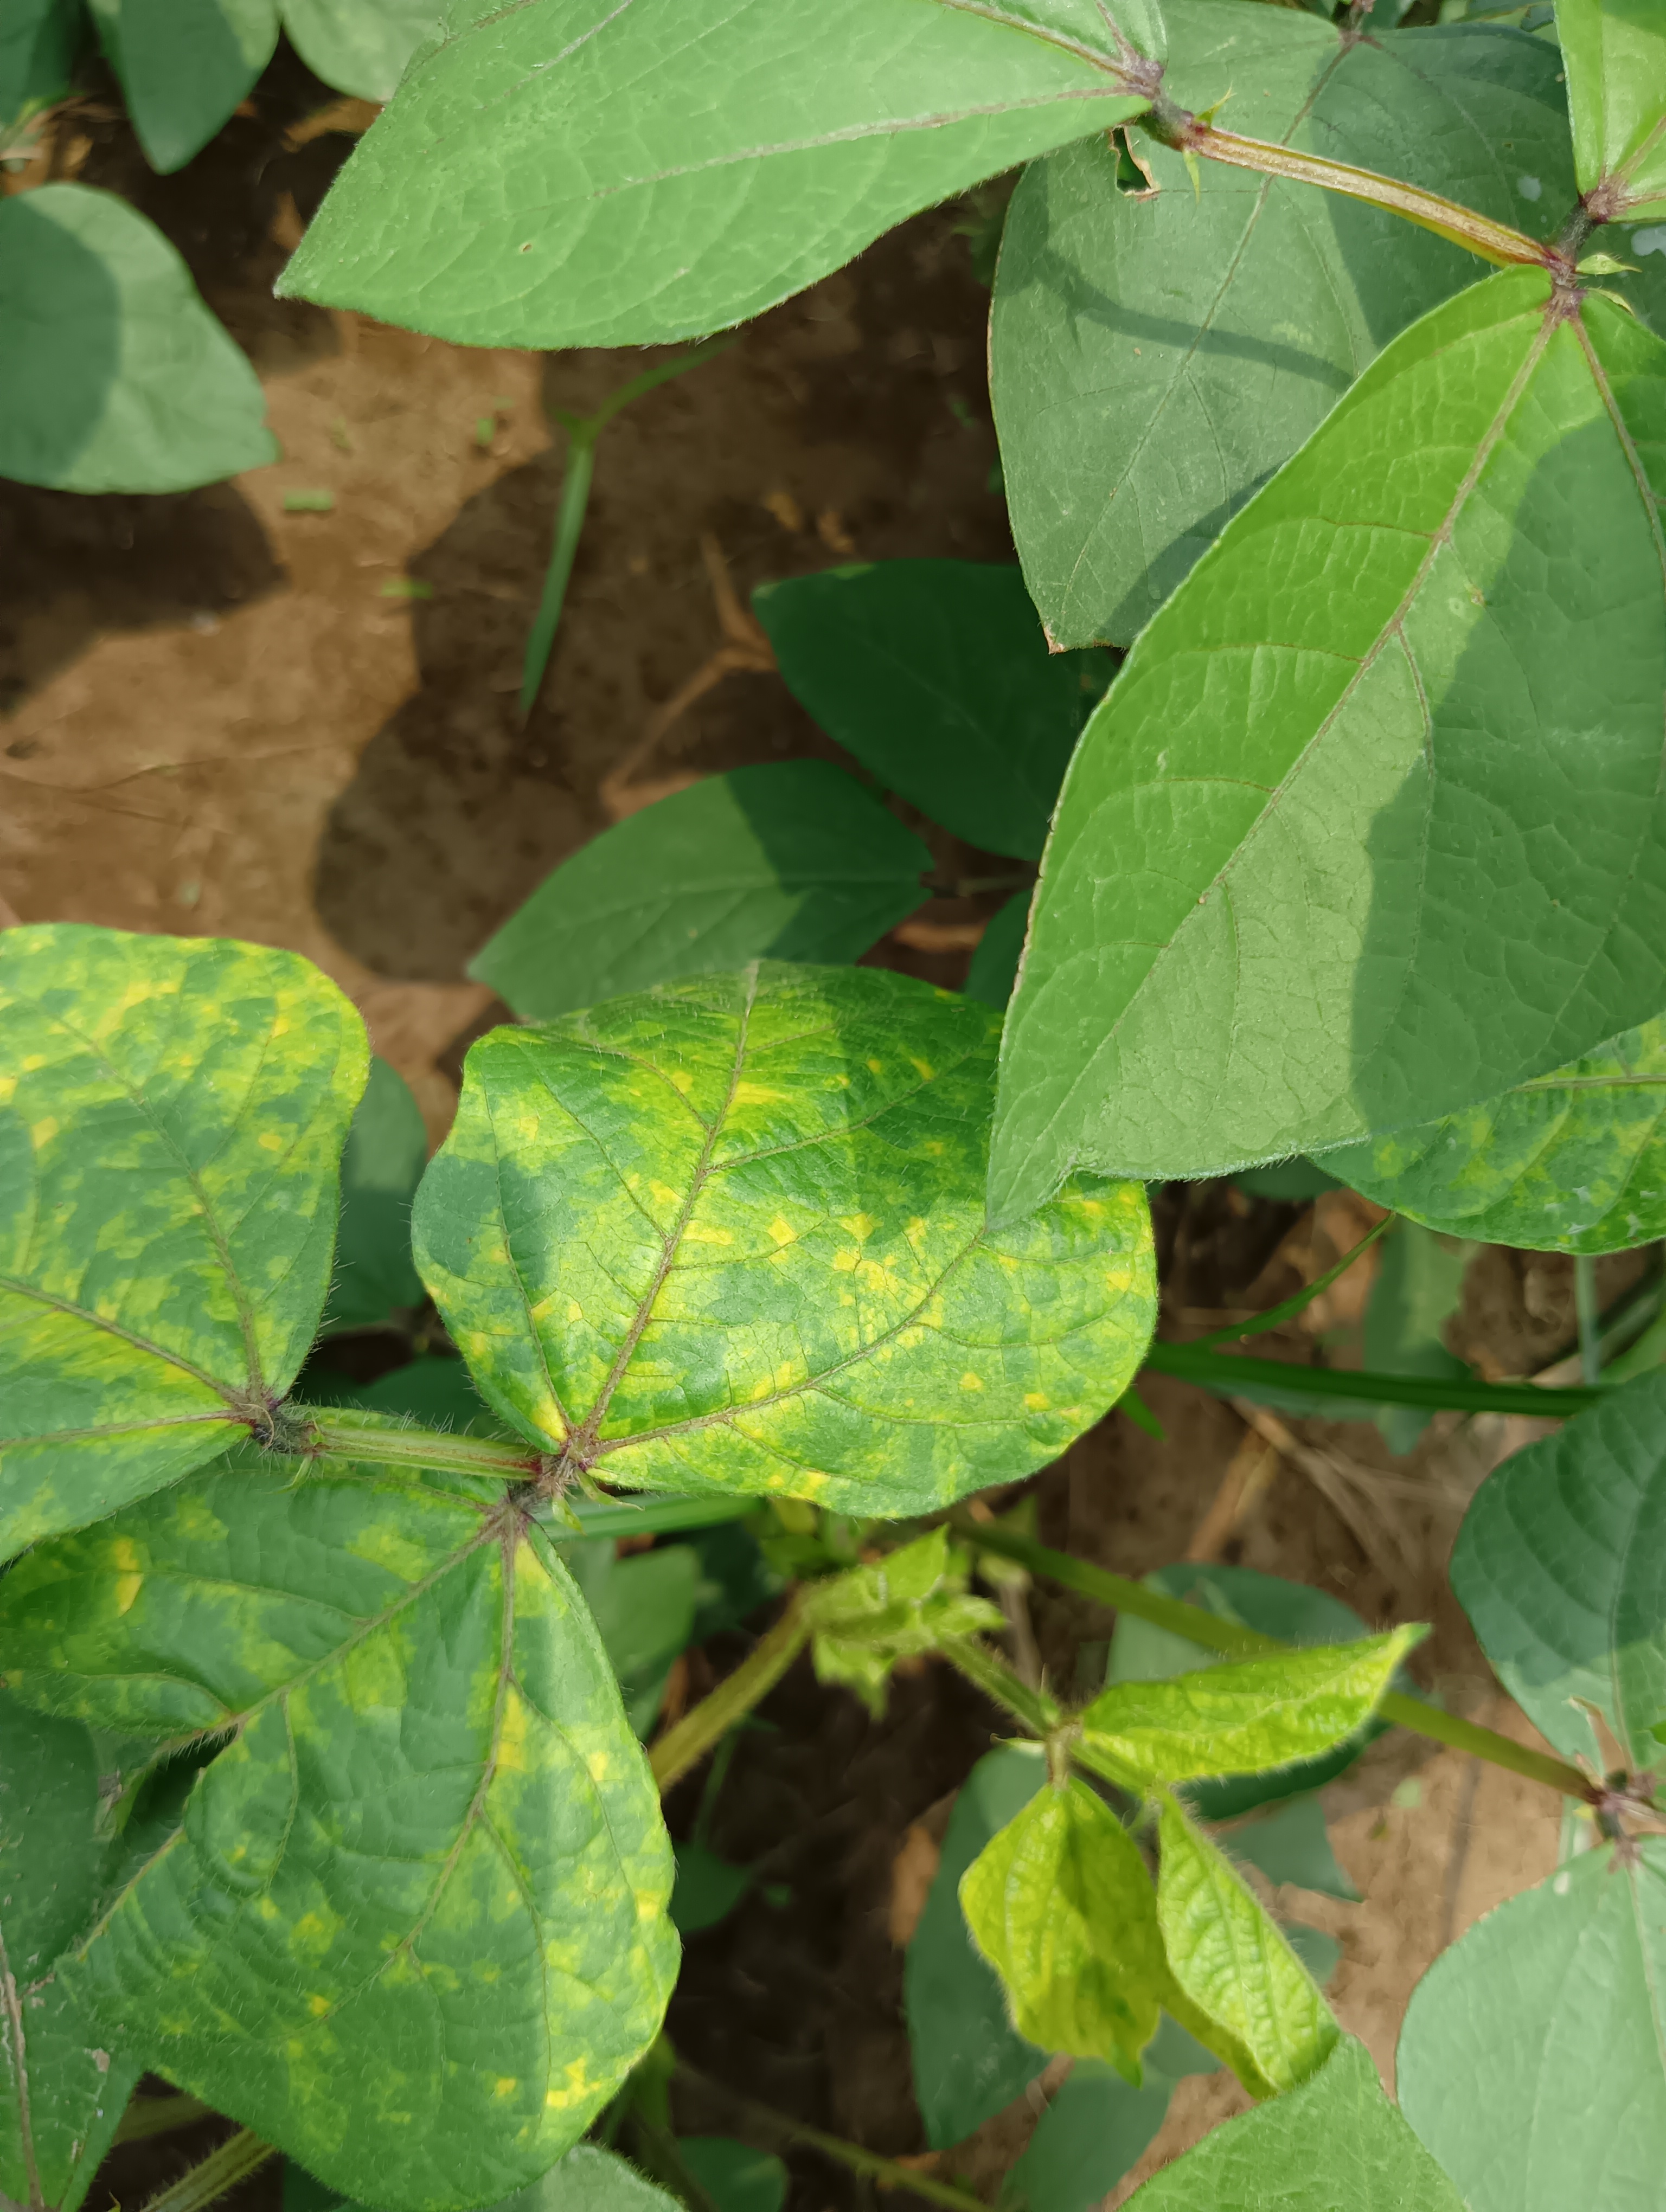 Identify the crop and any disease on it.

mungbean, yellow mosaic
